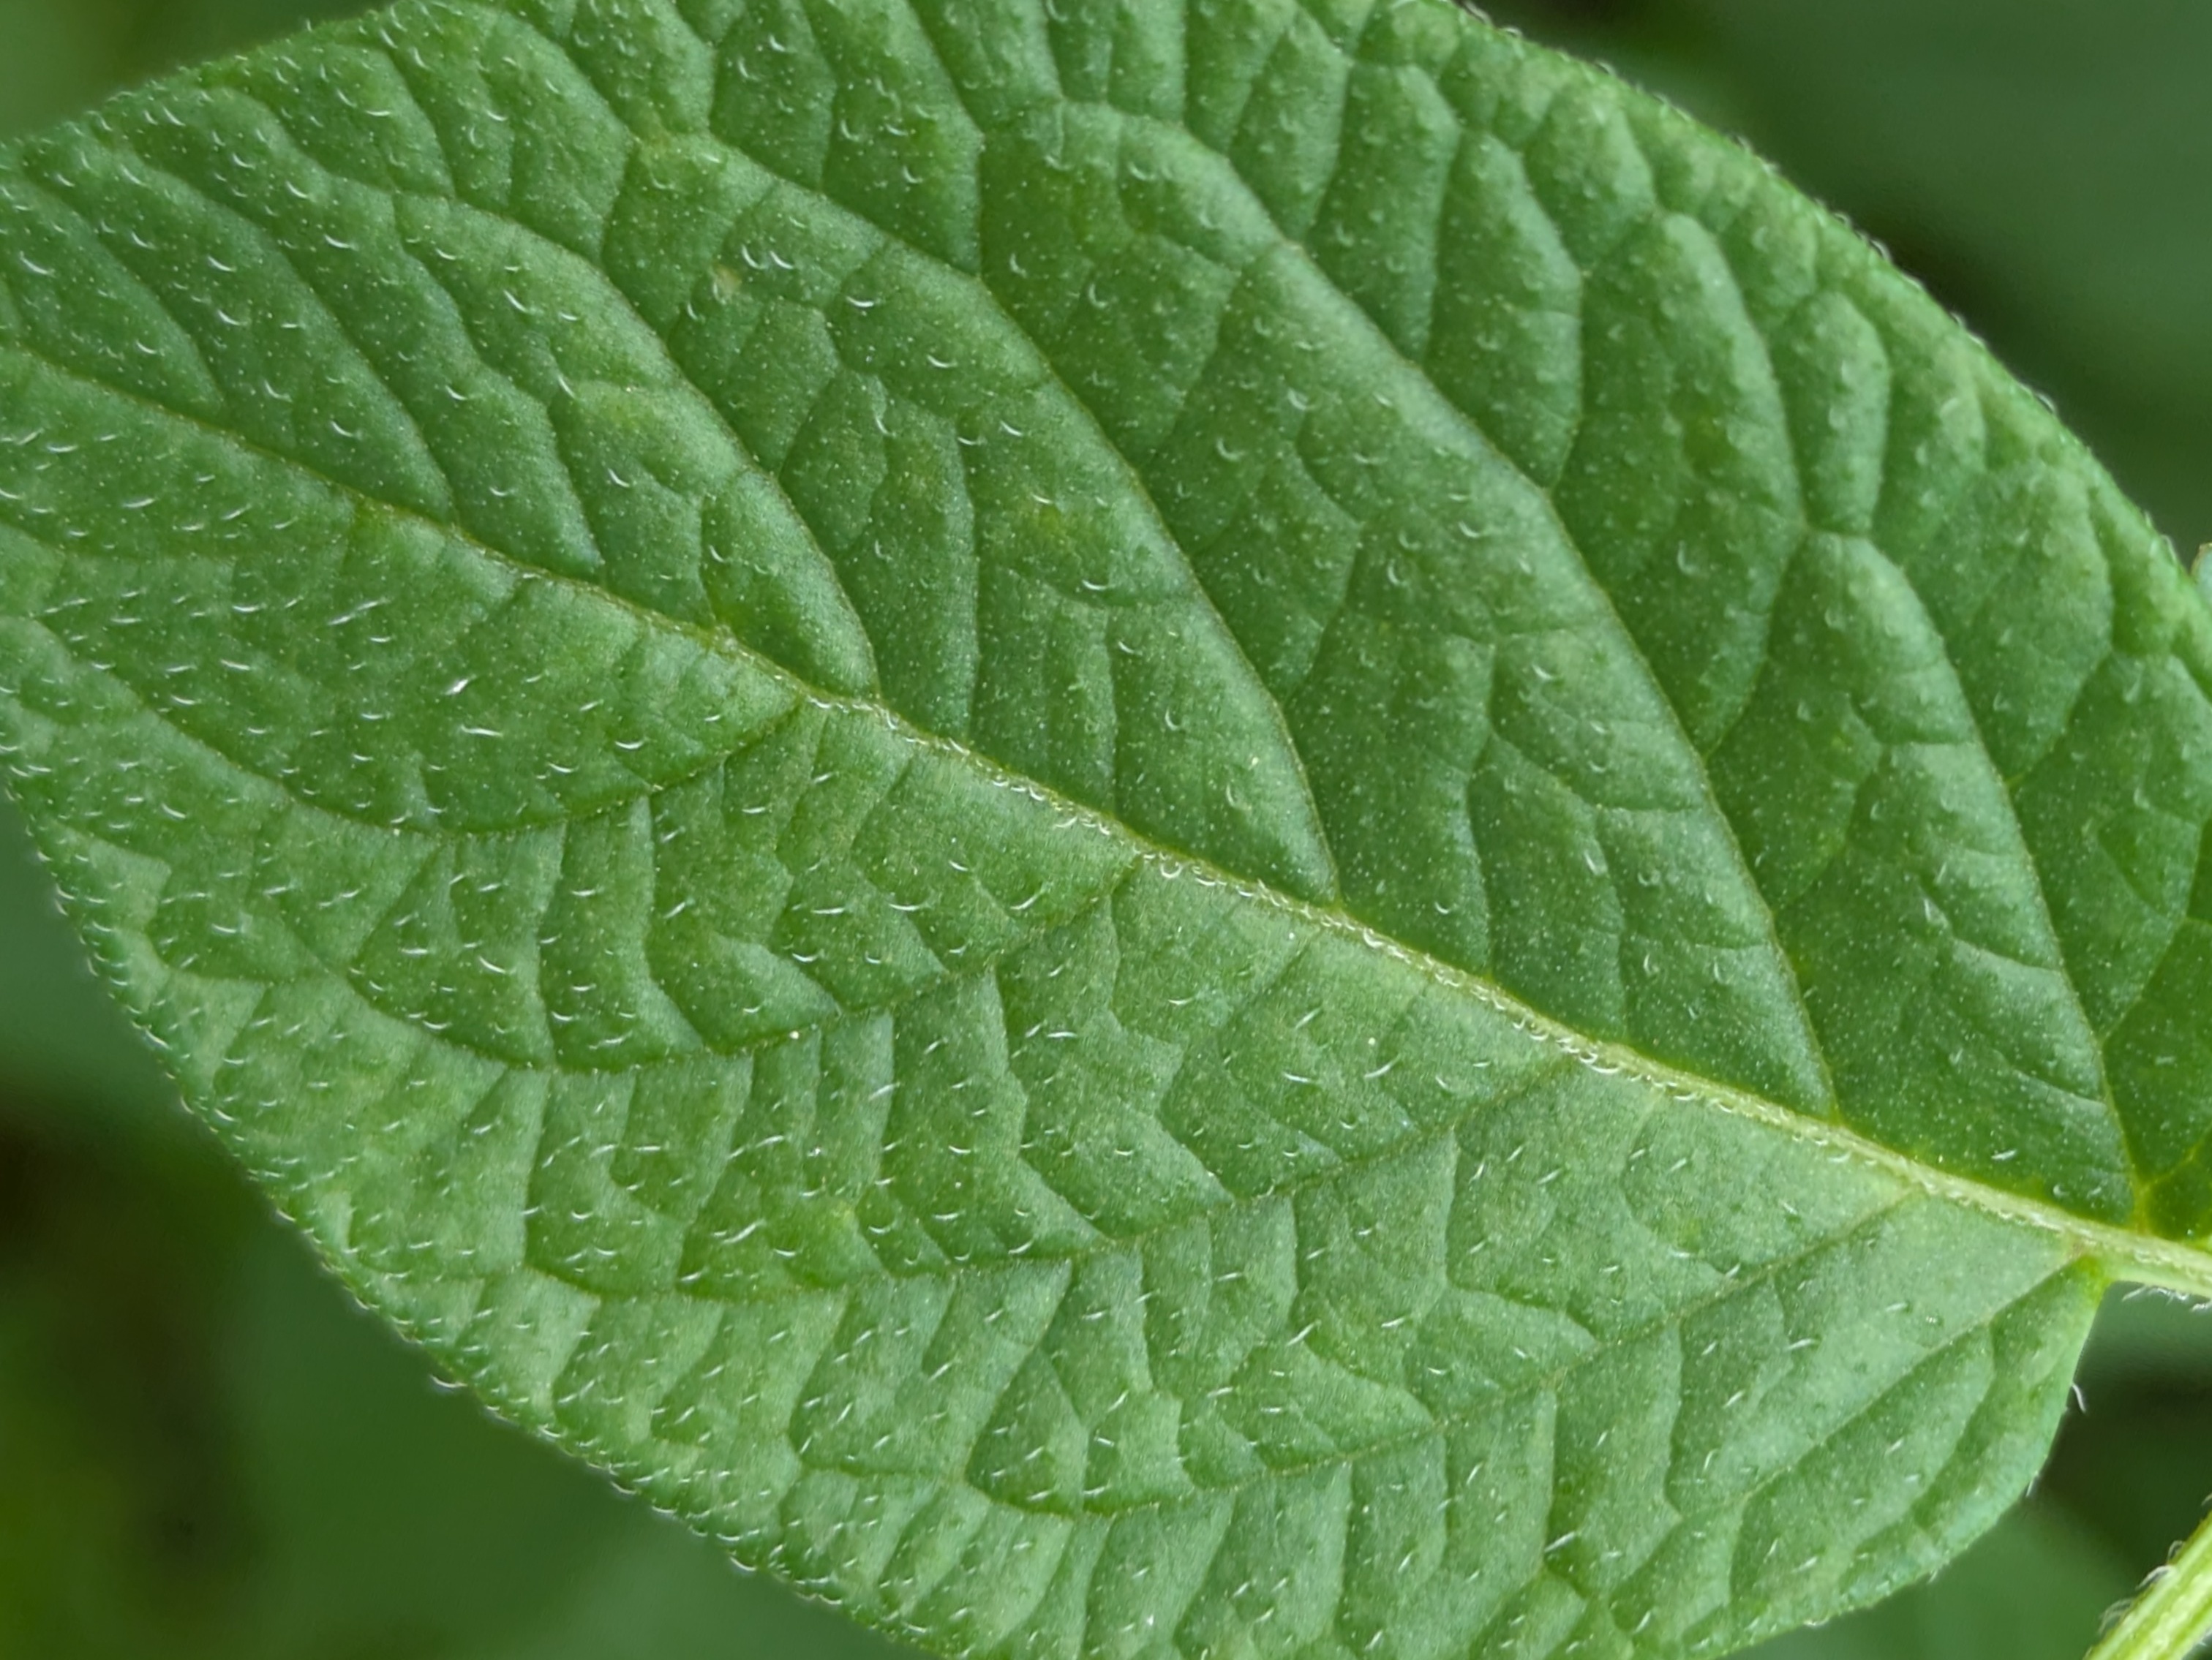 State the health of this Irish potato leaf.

healthy
